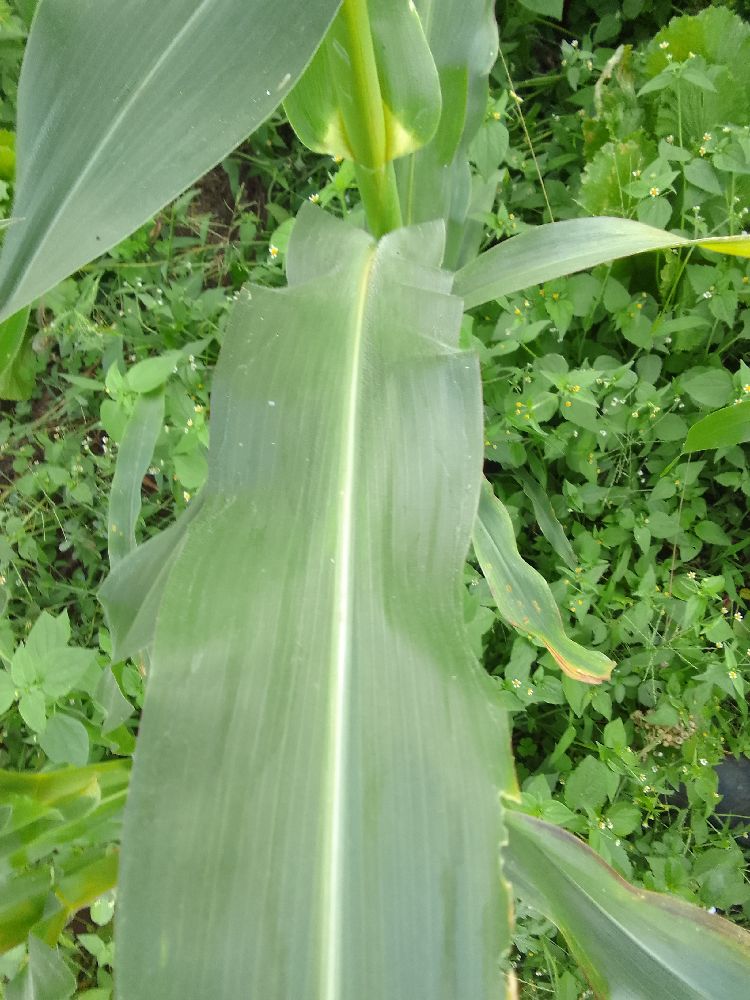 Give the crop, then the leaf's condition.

maize, healthy
